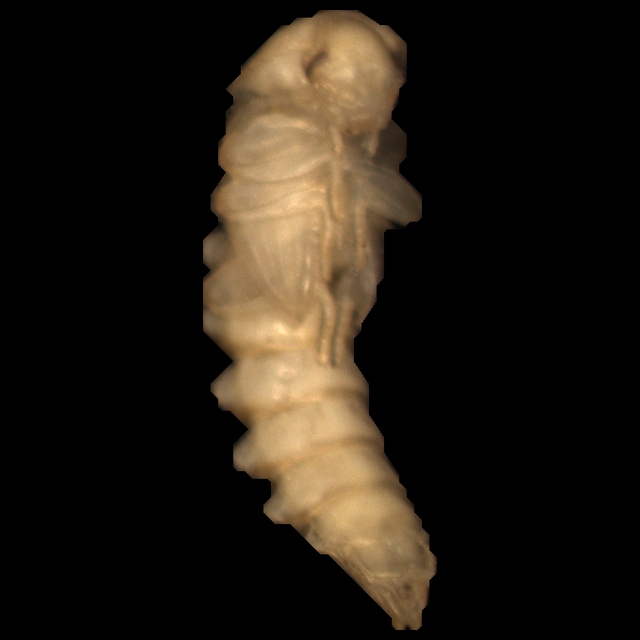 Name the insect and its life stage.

mealworm pupa
